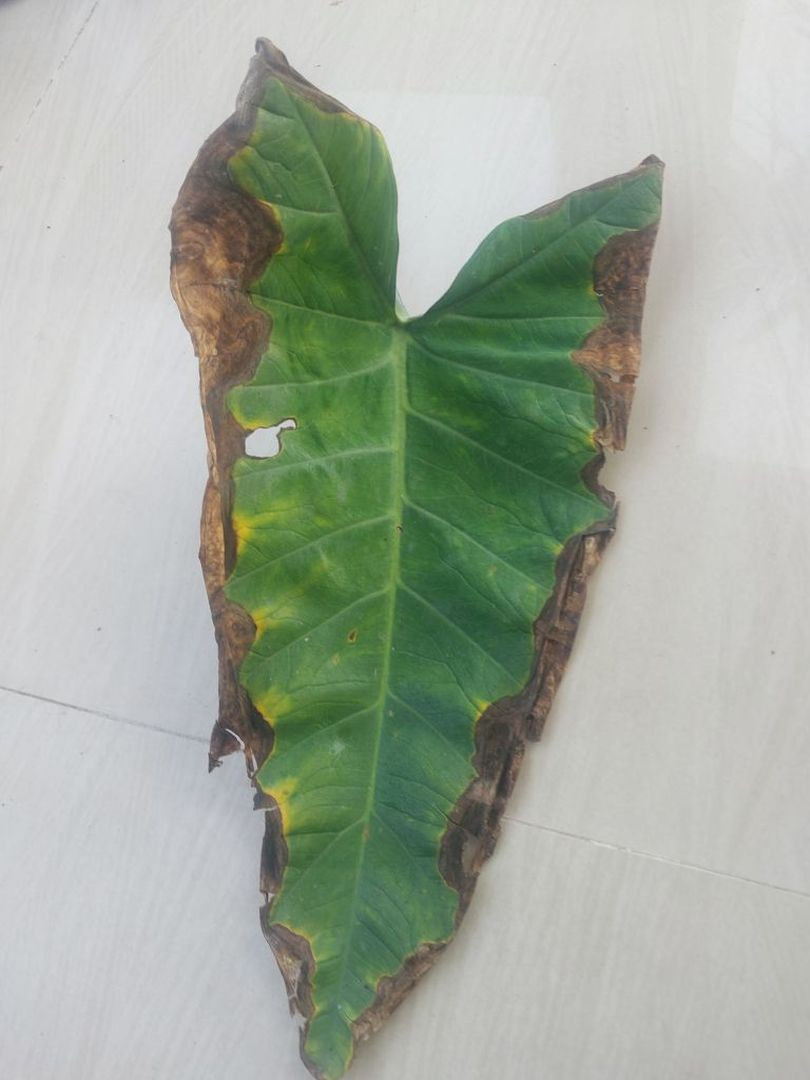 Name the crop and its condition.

taro, leaf blight
